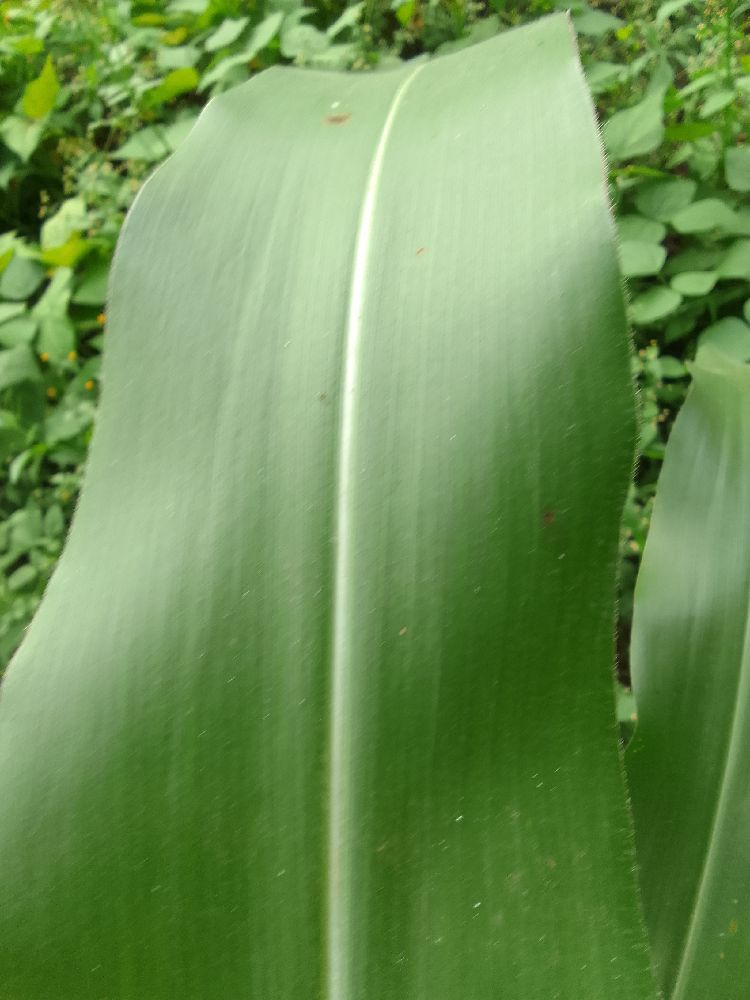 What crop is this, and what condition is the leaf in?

maize, healthy
